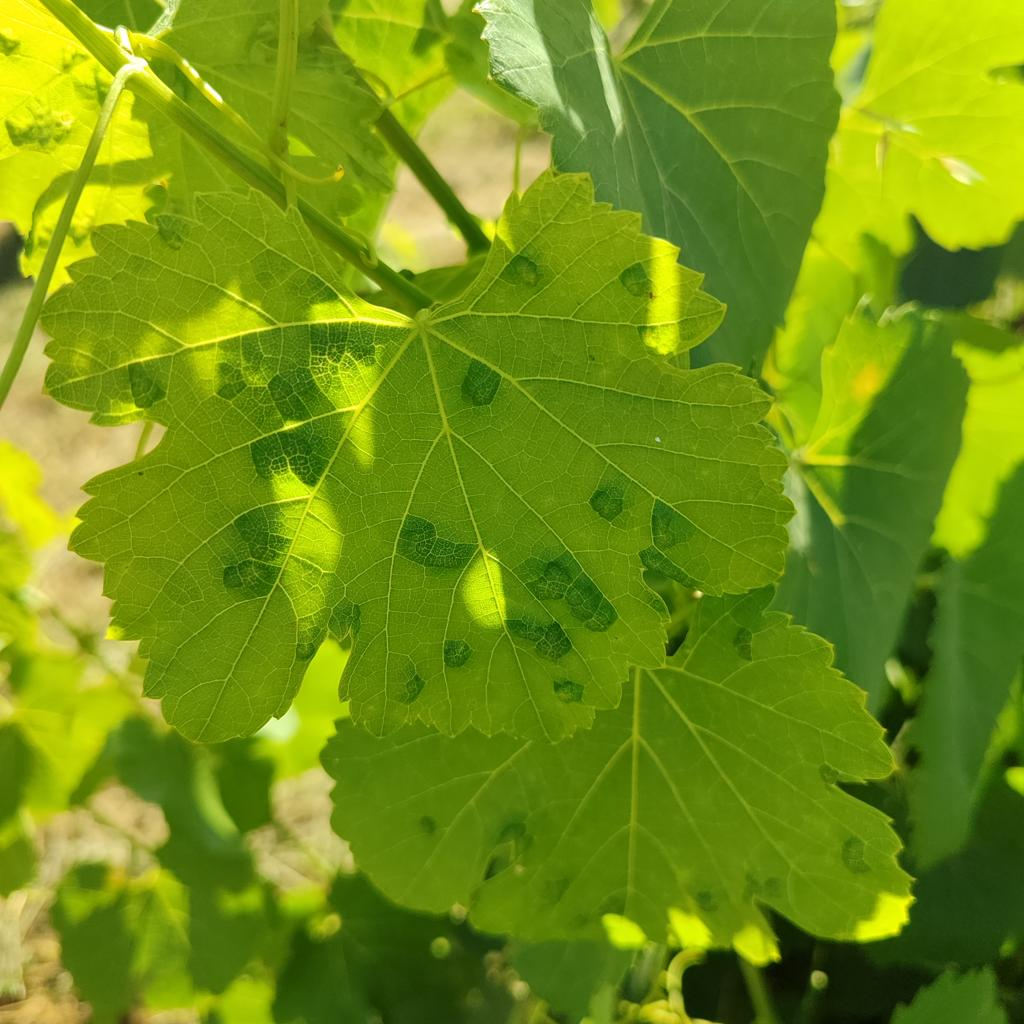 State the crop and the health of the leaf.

grapevine, erineum mite
